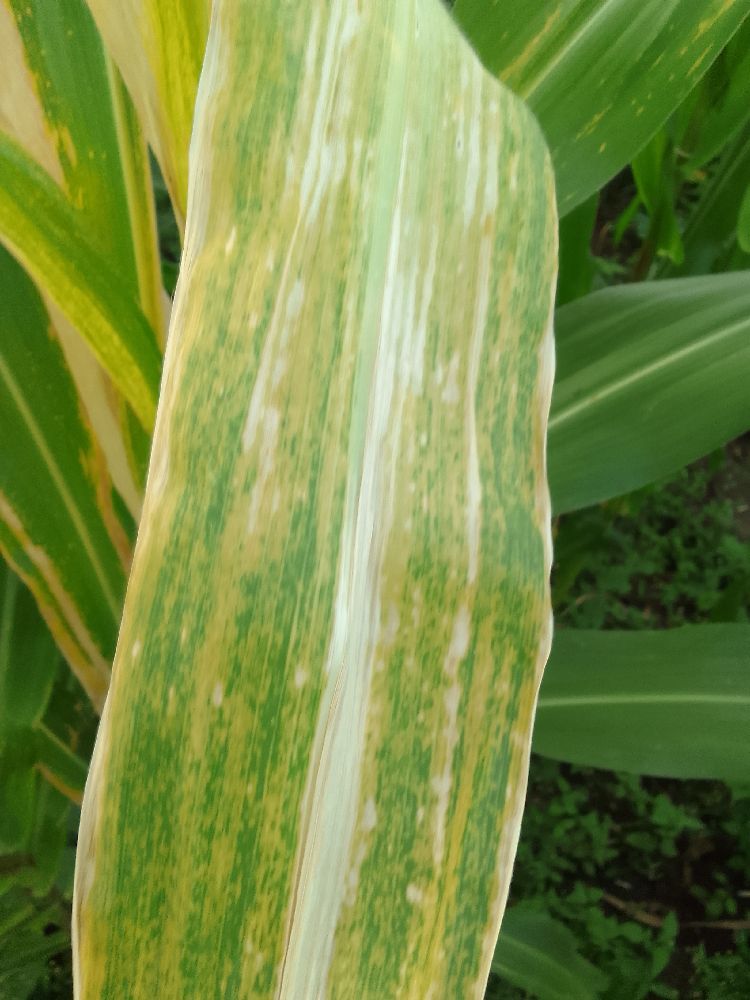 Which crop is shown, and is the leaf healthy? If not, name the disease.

maize, maize lethal necrosis
